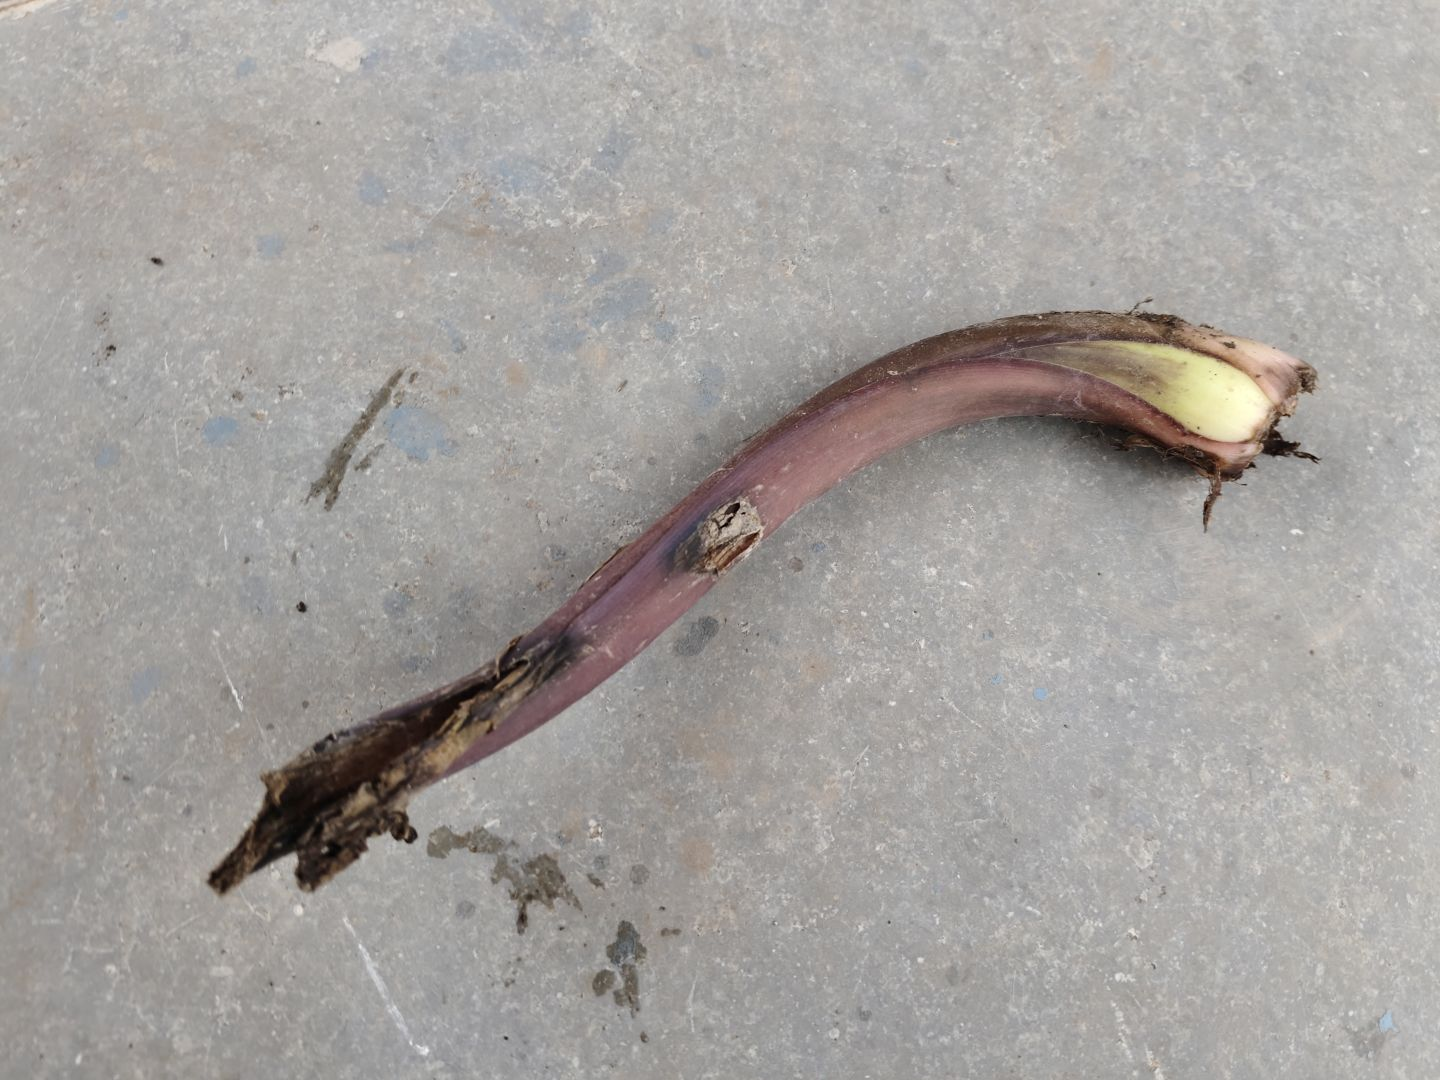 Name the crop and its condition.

taro, root rot
